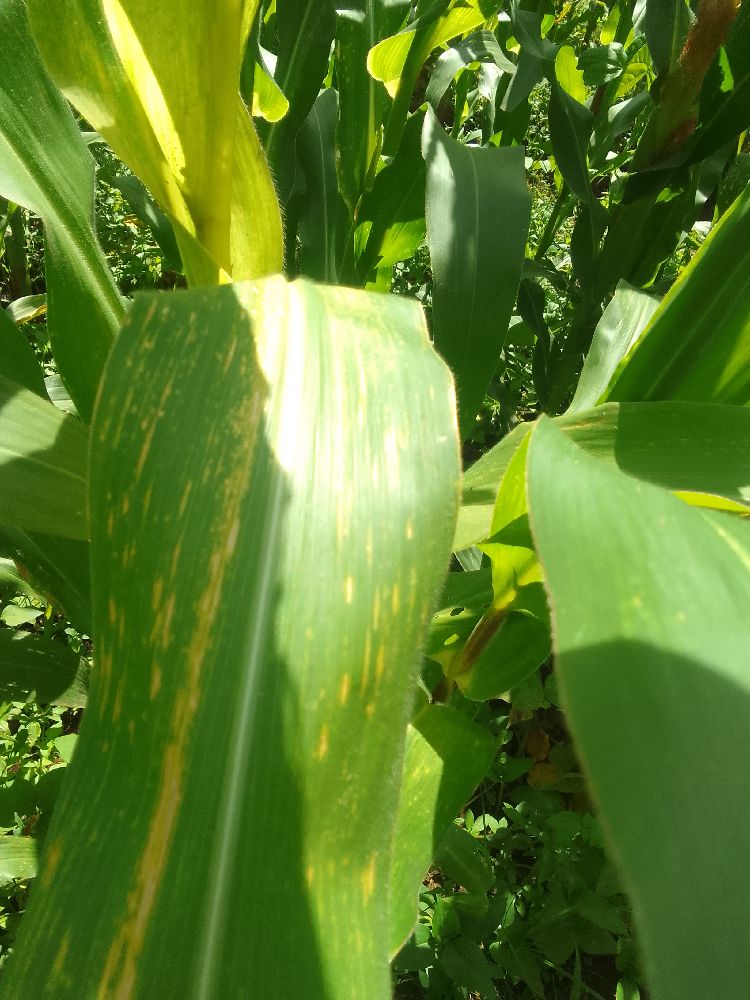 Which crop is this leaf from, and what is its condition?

maize, maize lethal necrosis
